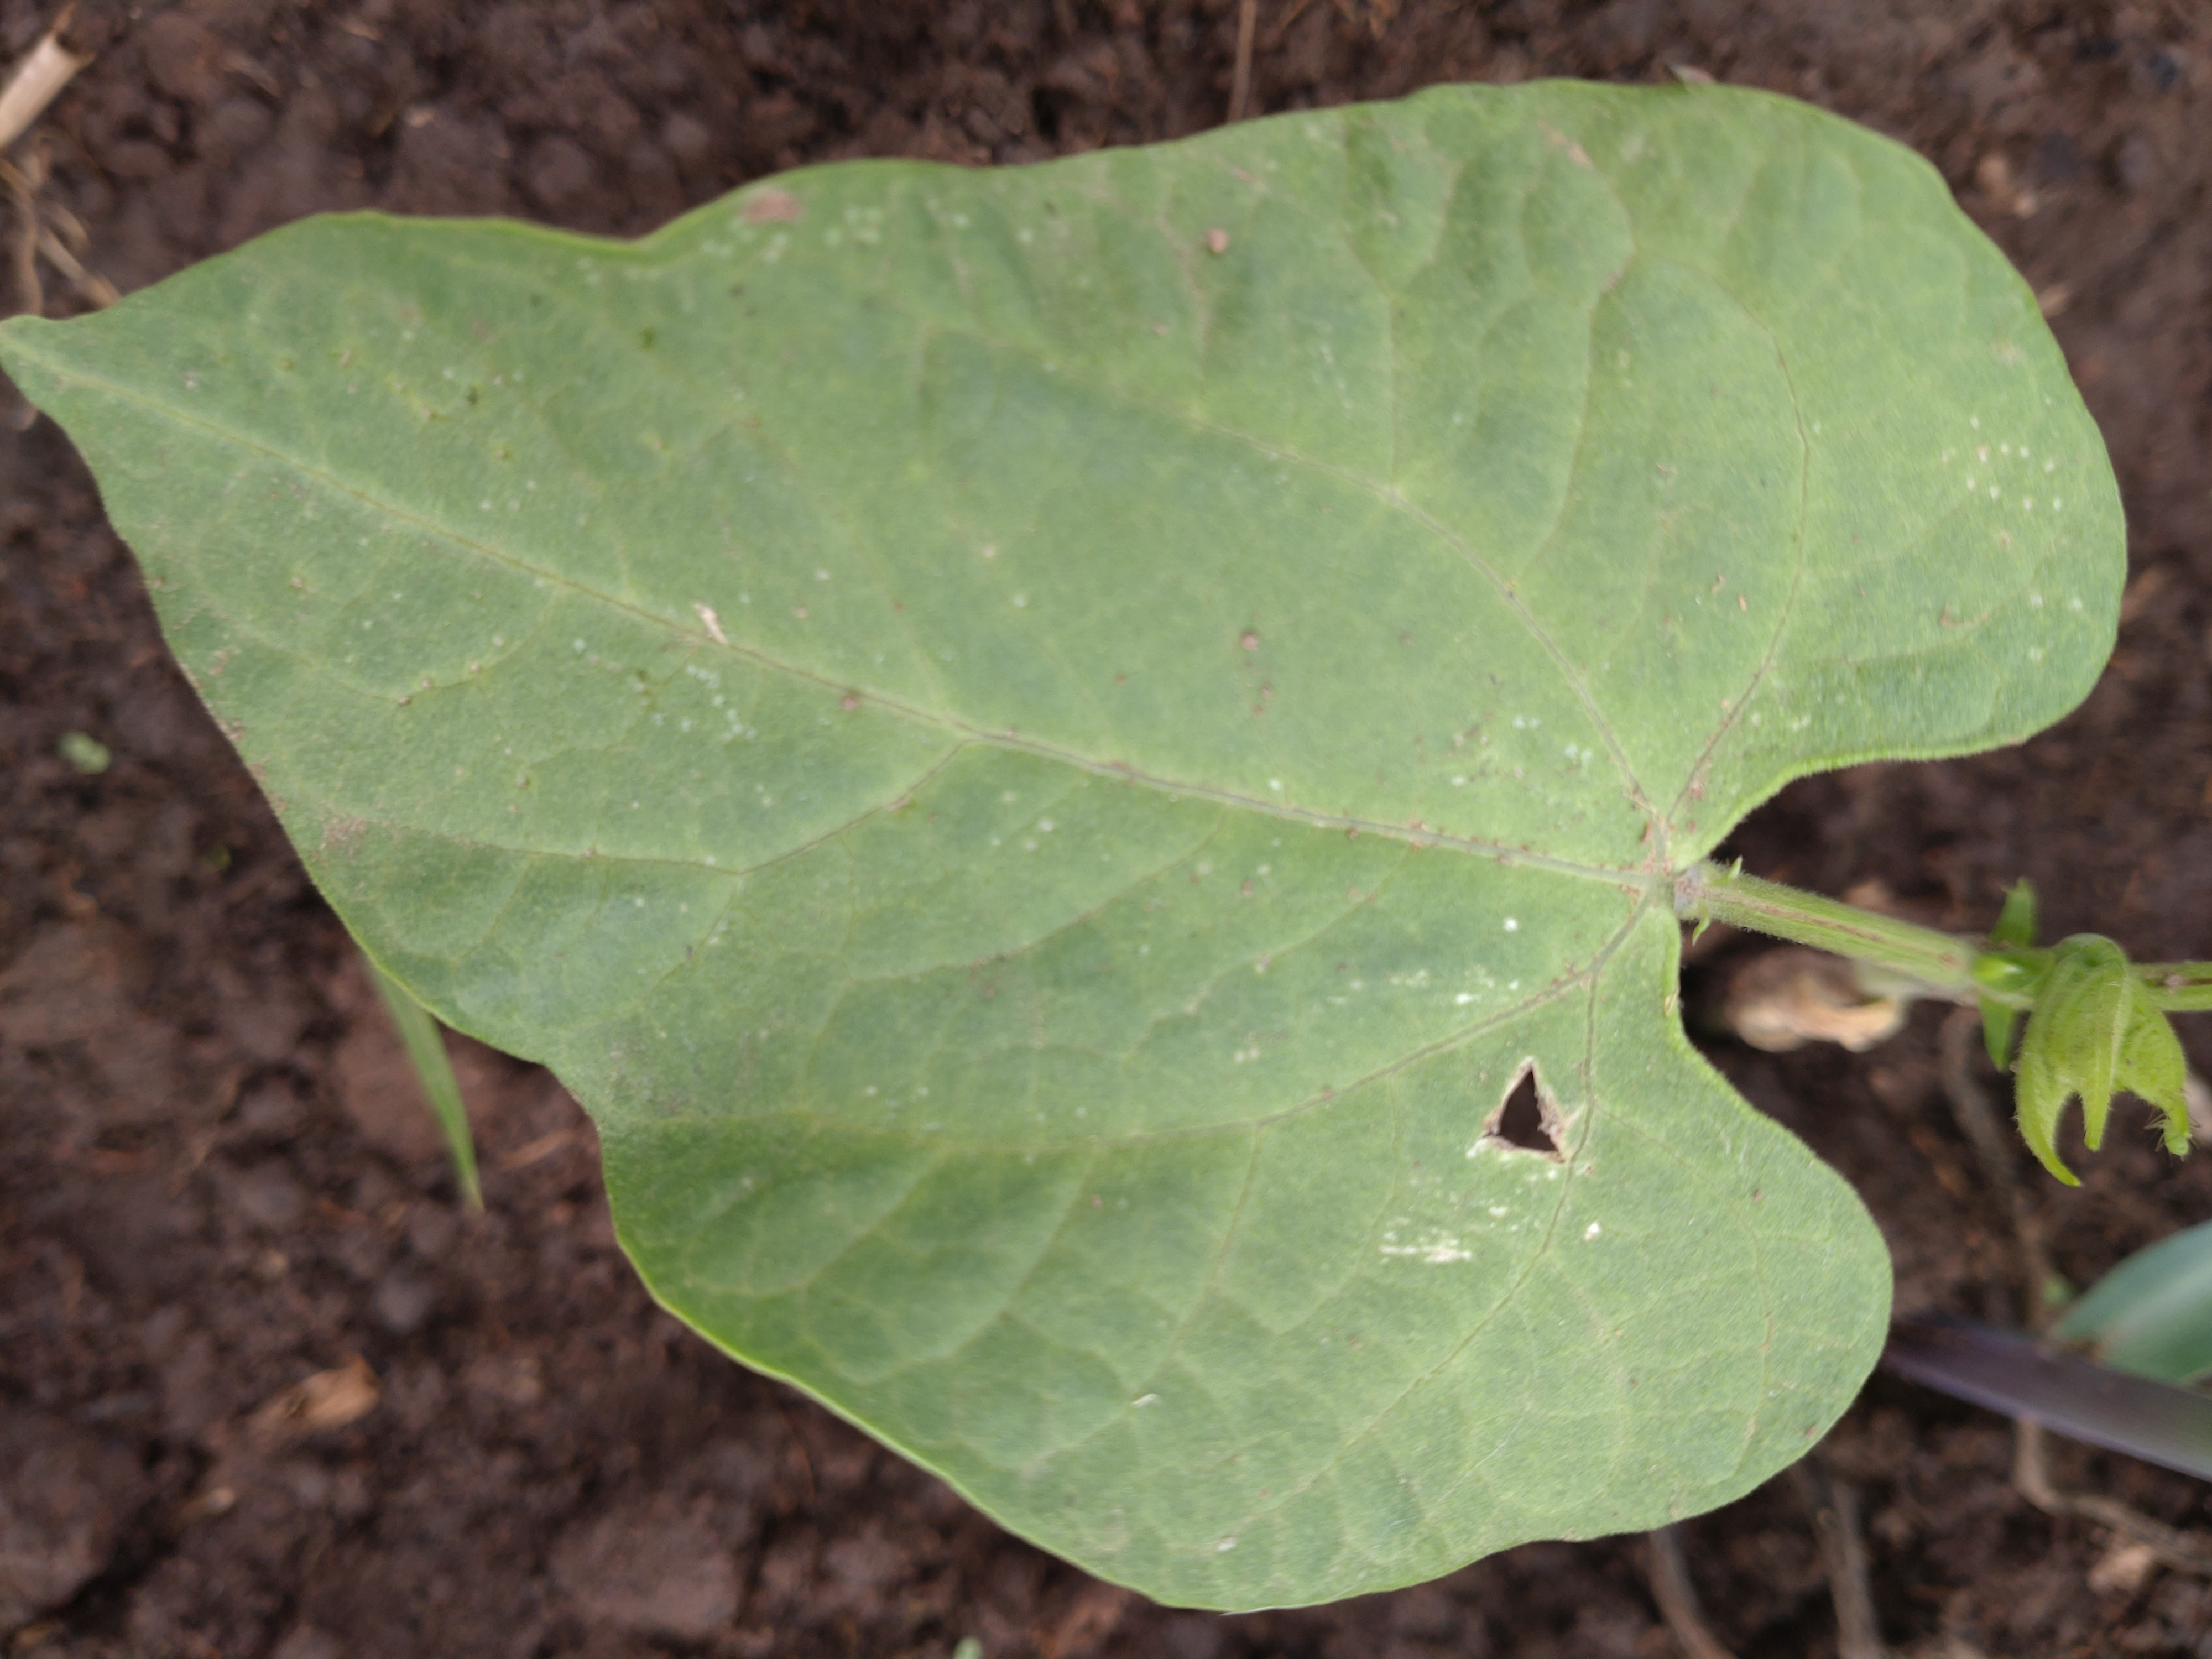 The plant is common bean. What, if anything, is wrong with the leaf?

healthy
